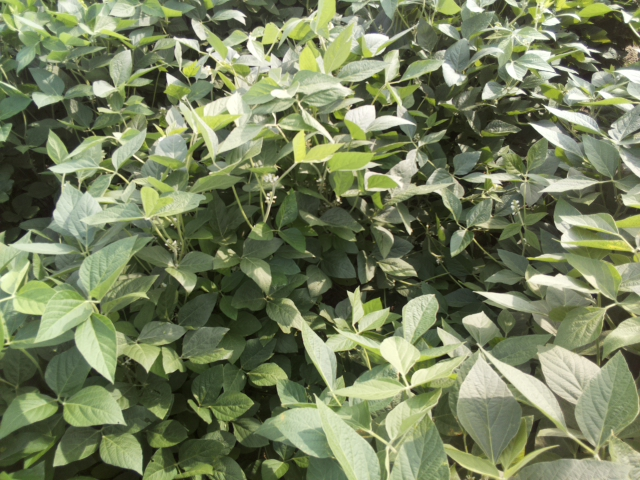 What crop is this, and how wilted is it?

soybean, leaves with no wilting
